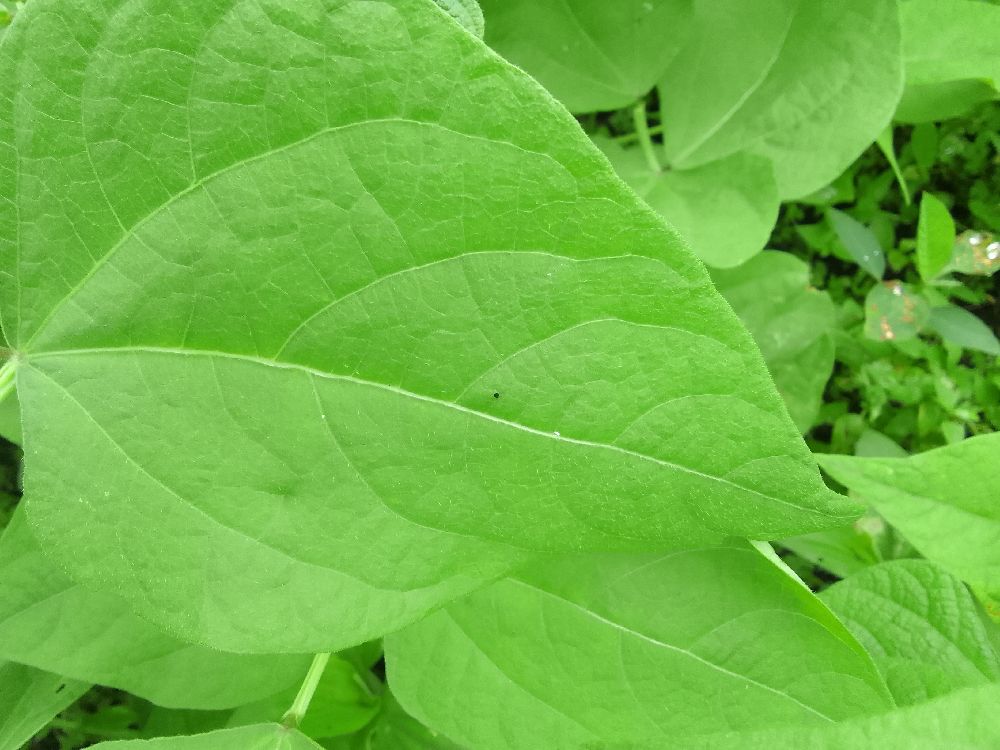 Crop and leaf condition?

common bean, healthy
